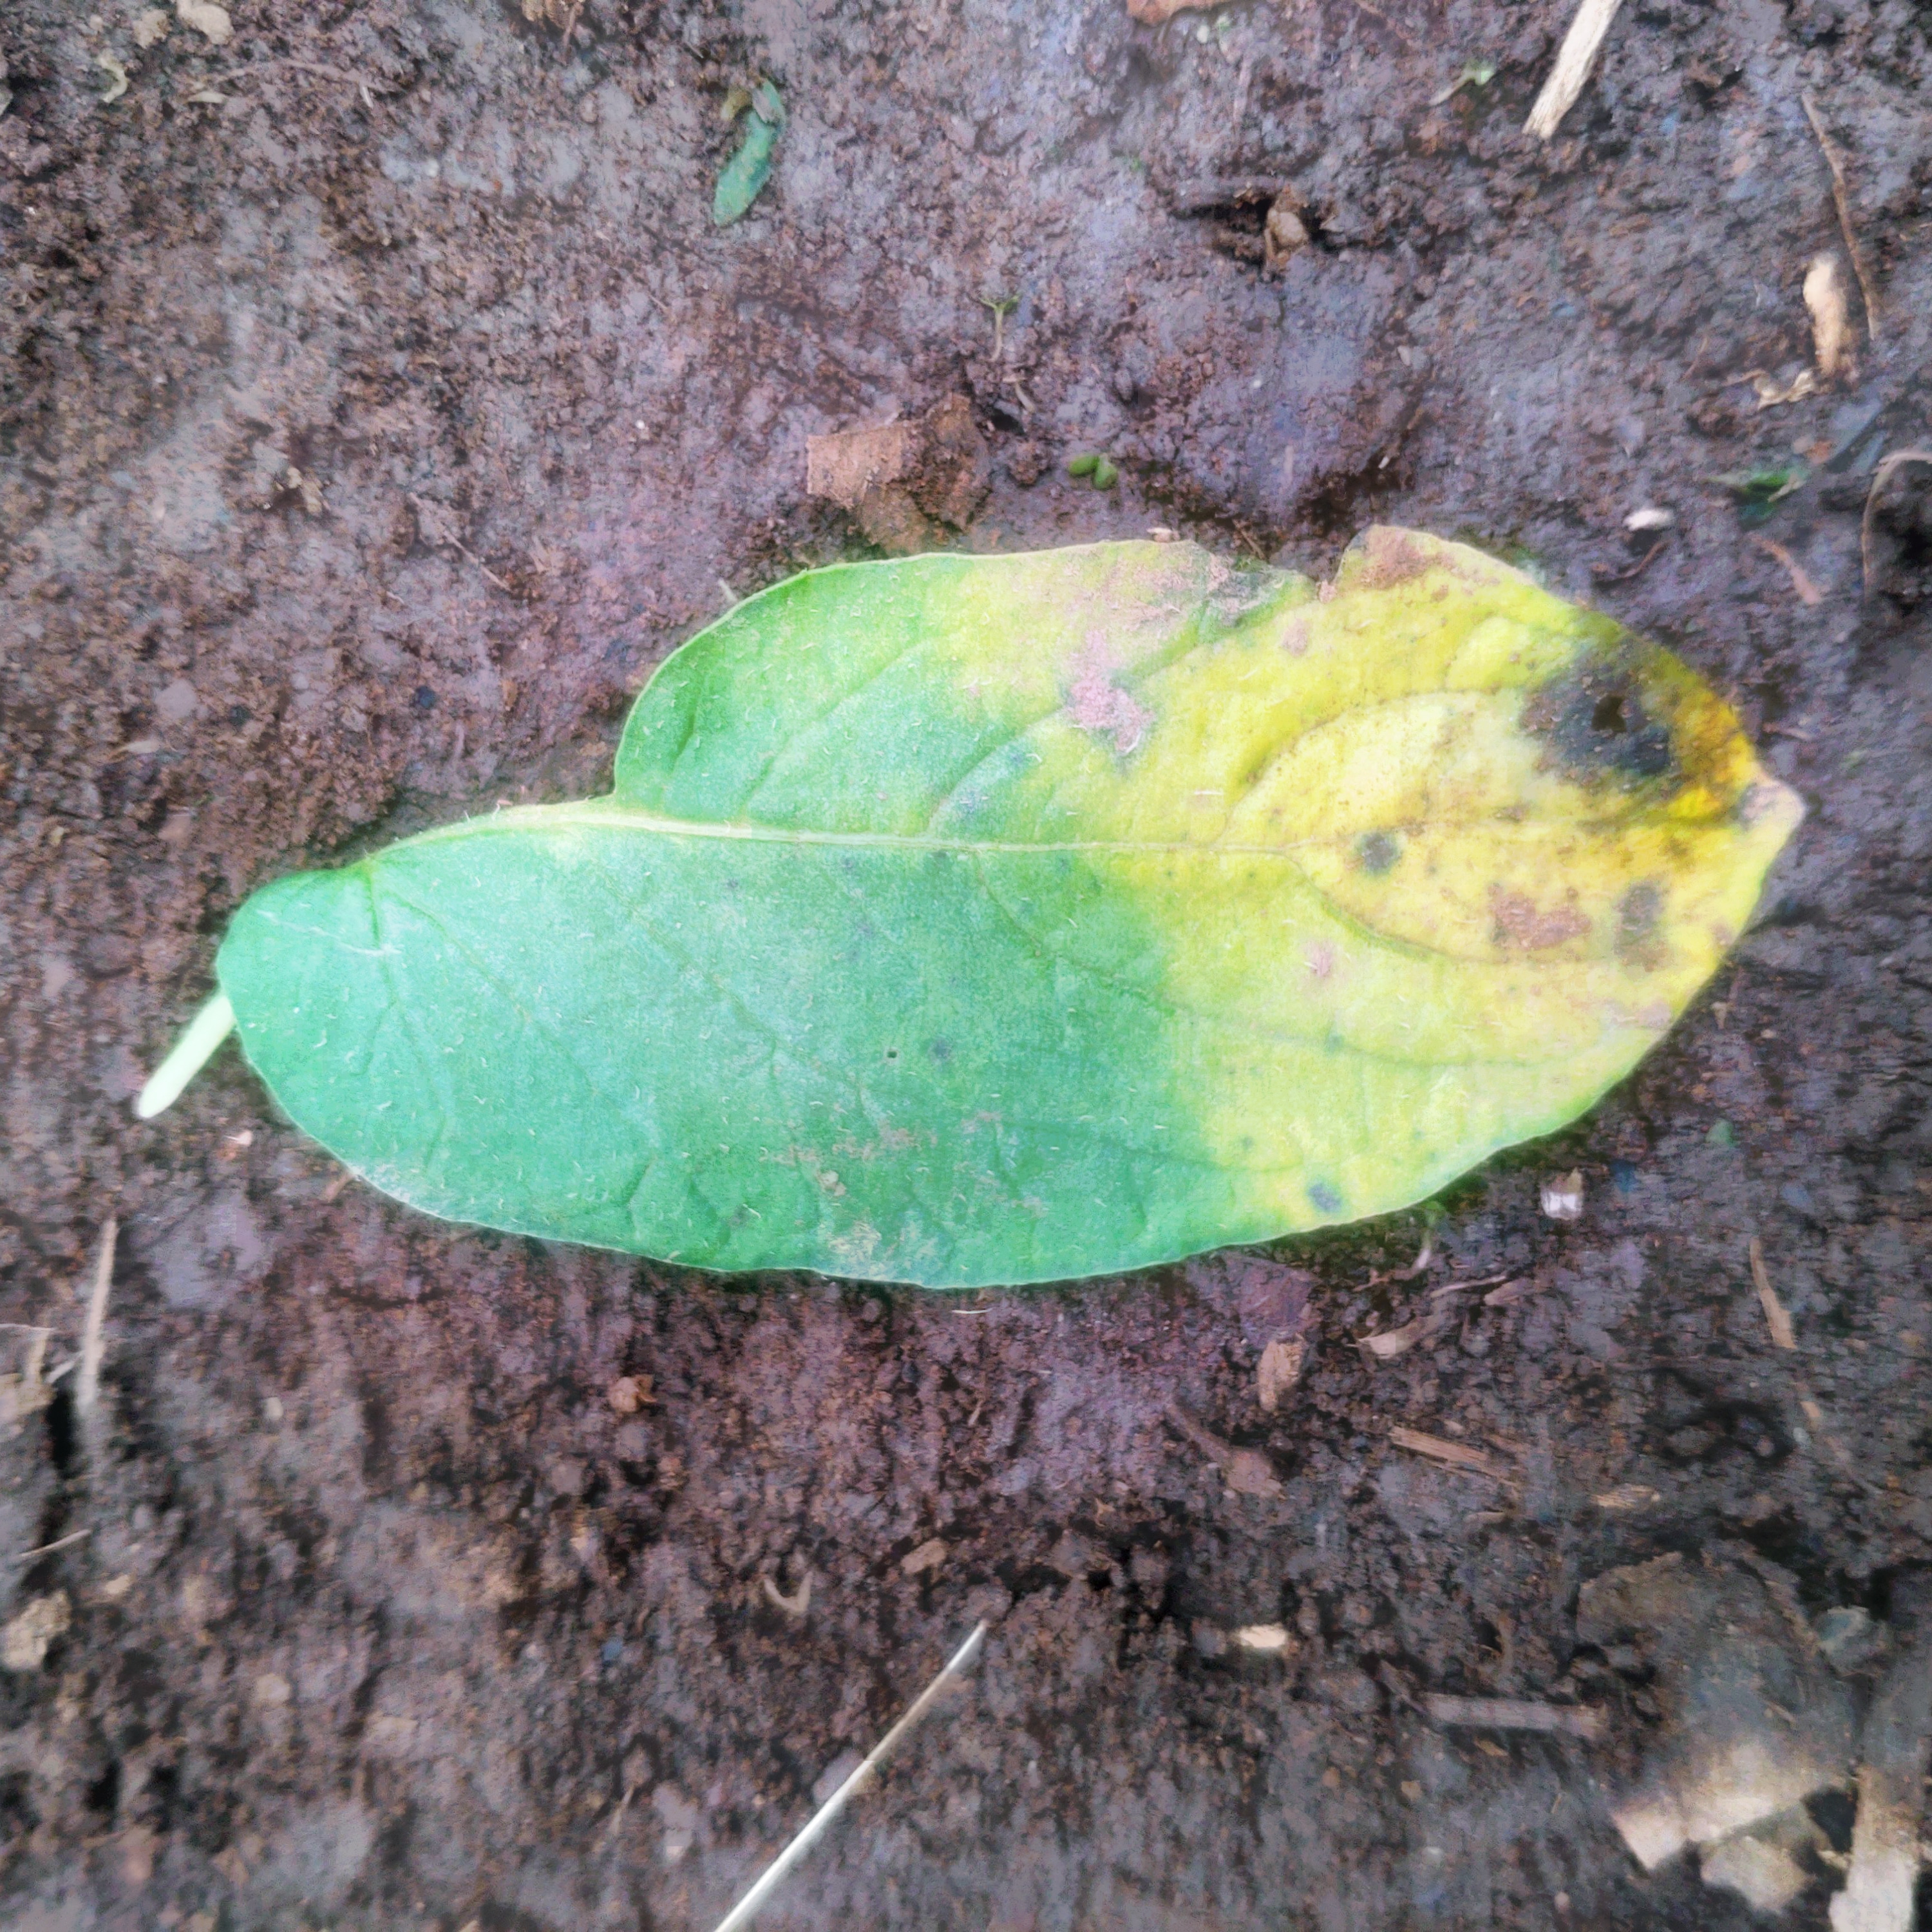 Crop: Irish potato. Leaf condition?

late blight
